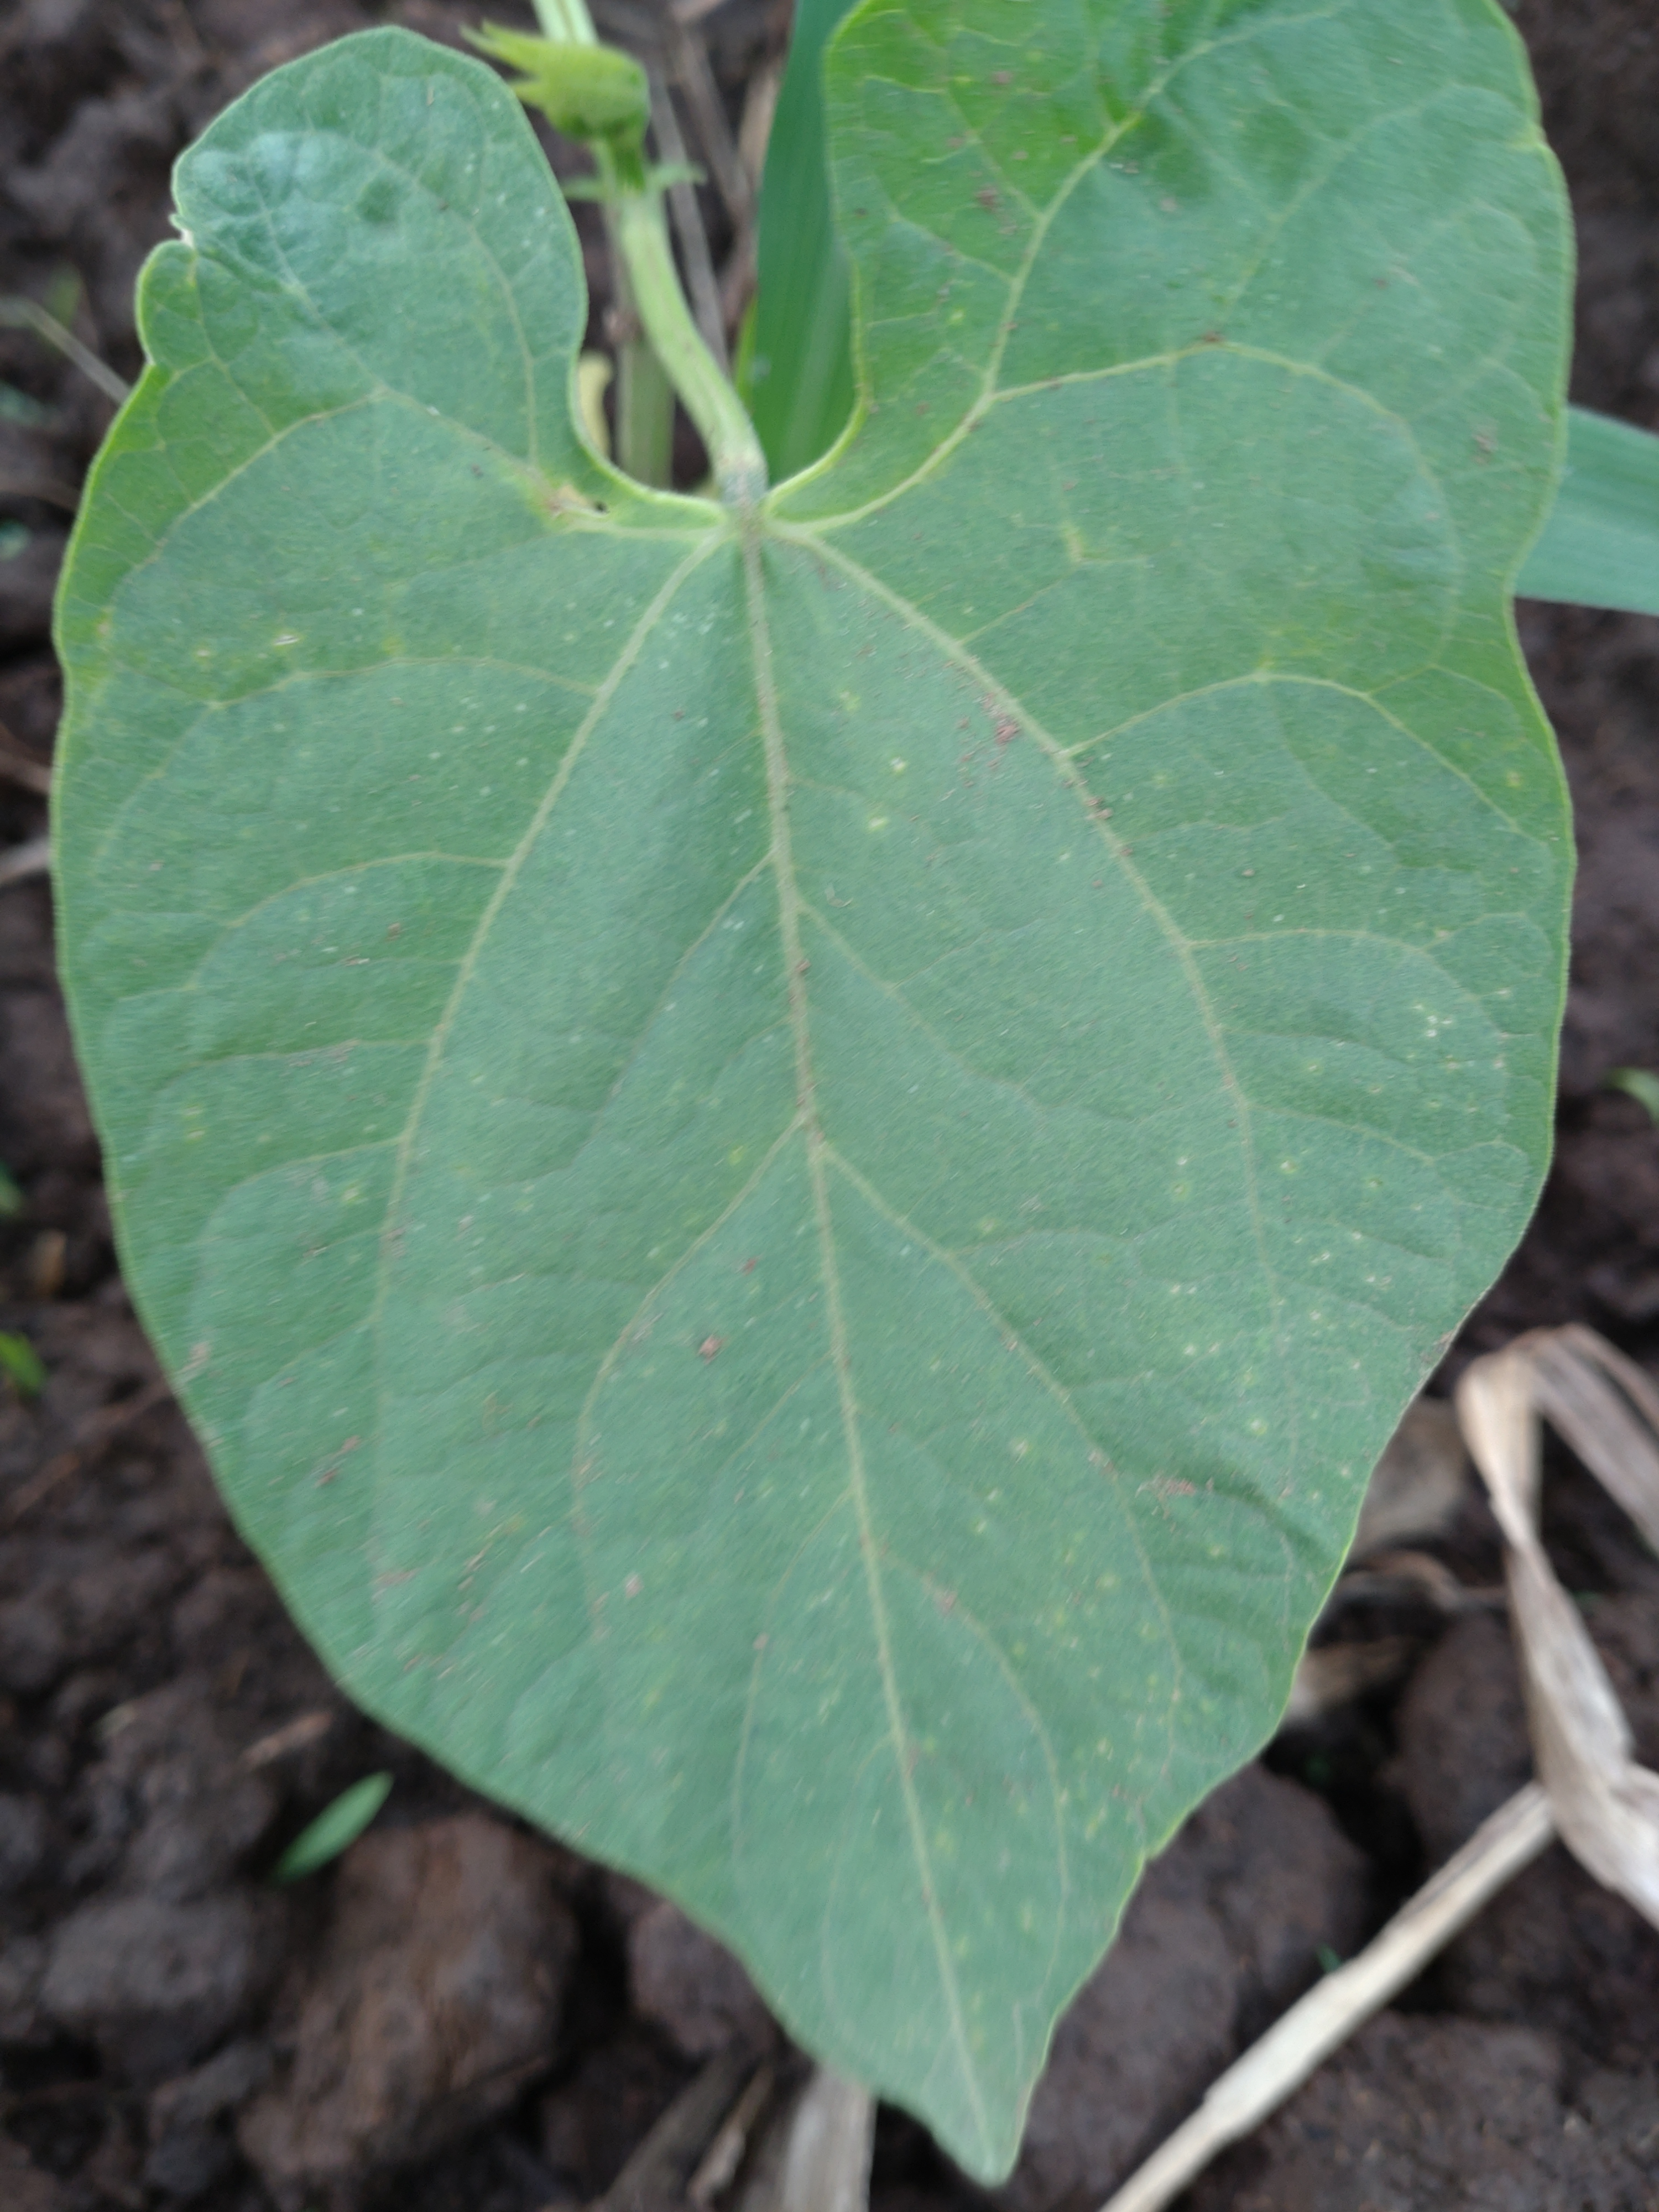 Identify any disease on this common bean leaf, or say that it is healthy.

healthy
